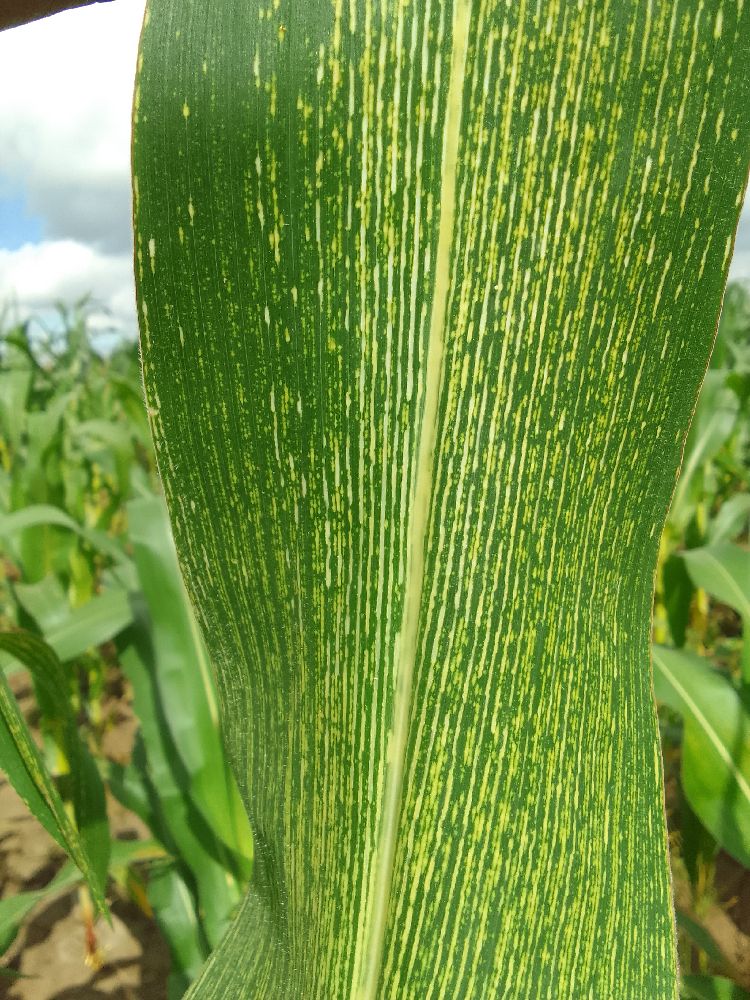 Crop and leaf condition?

maize, maize streak virus
